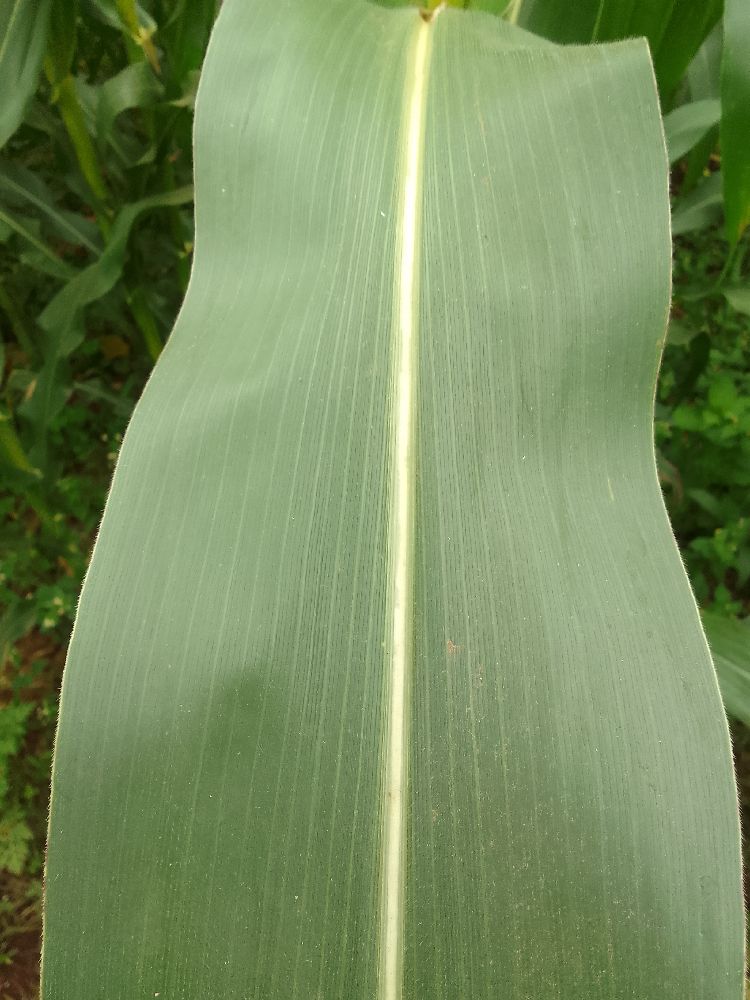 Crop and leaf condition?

maize, healthy
